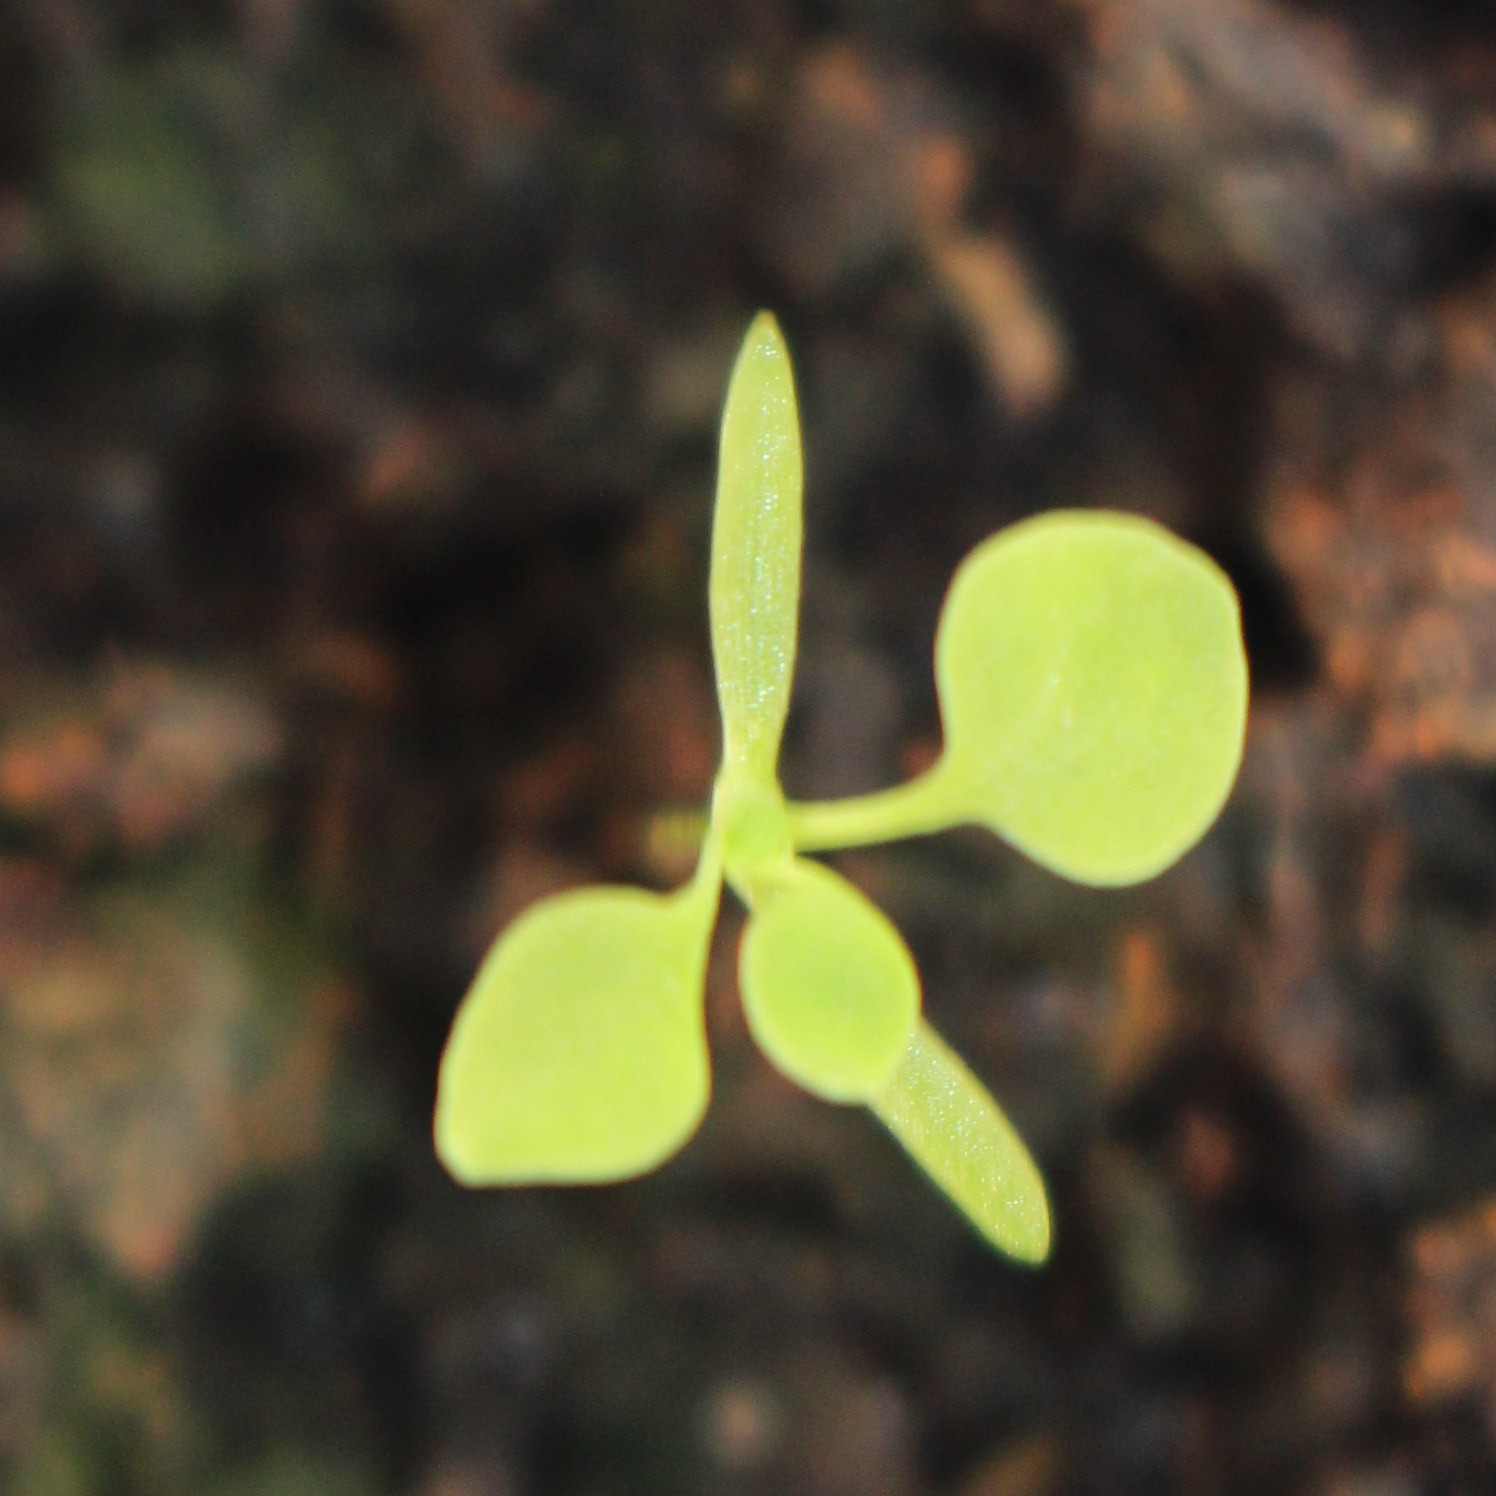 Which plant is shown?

Papaver rhoeas
